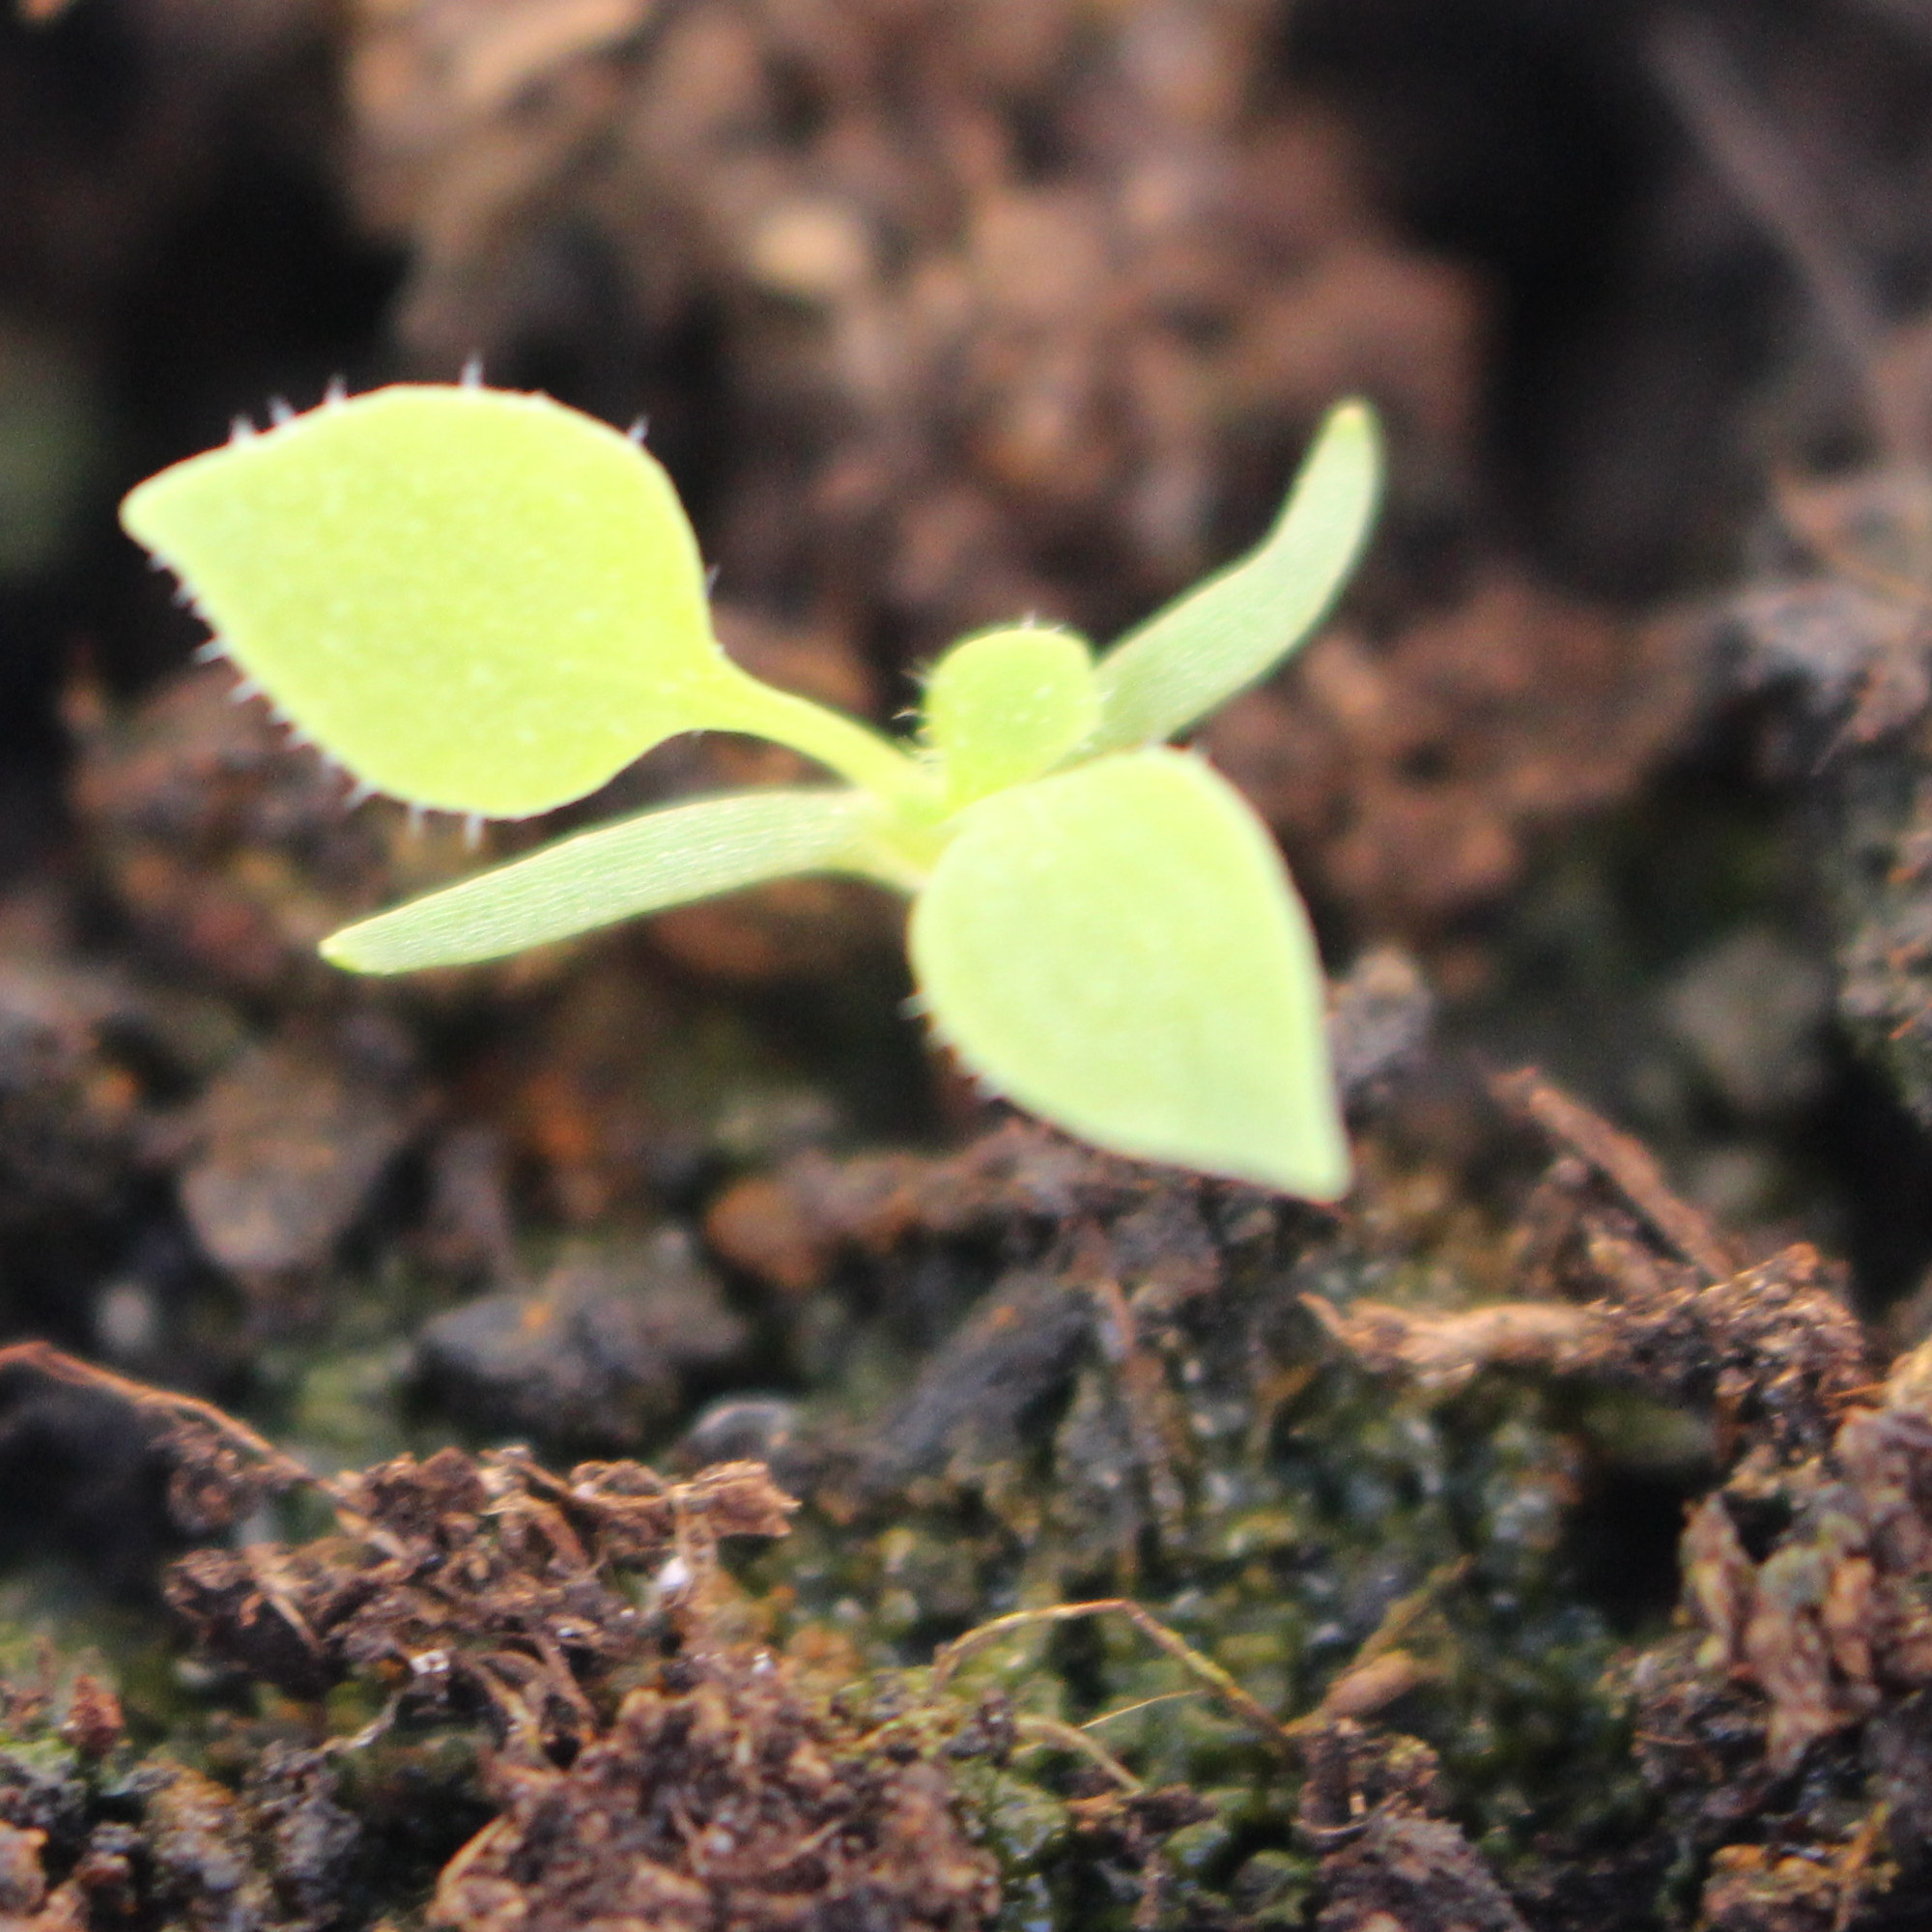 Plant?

Papaver rhoeas
